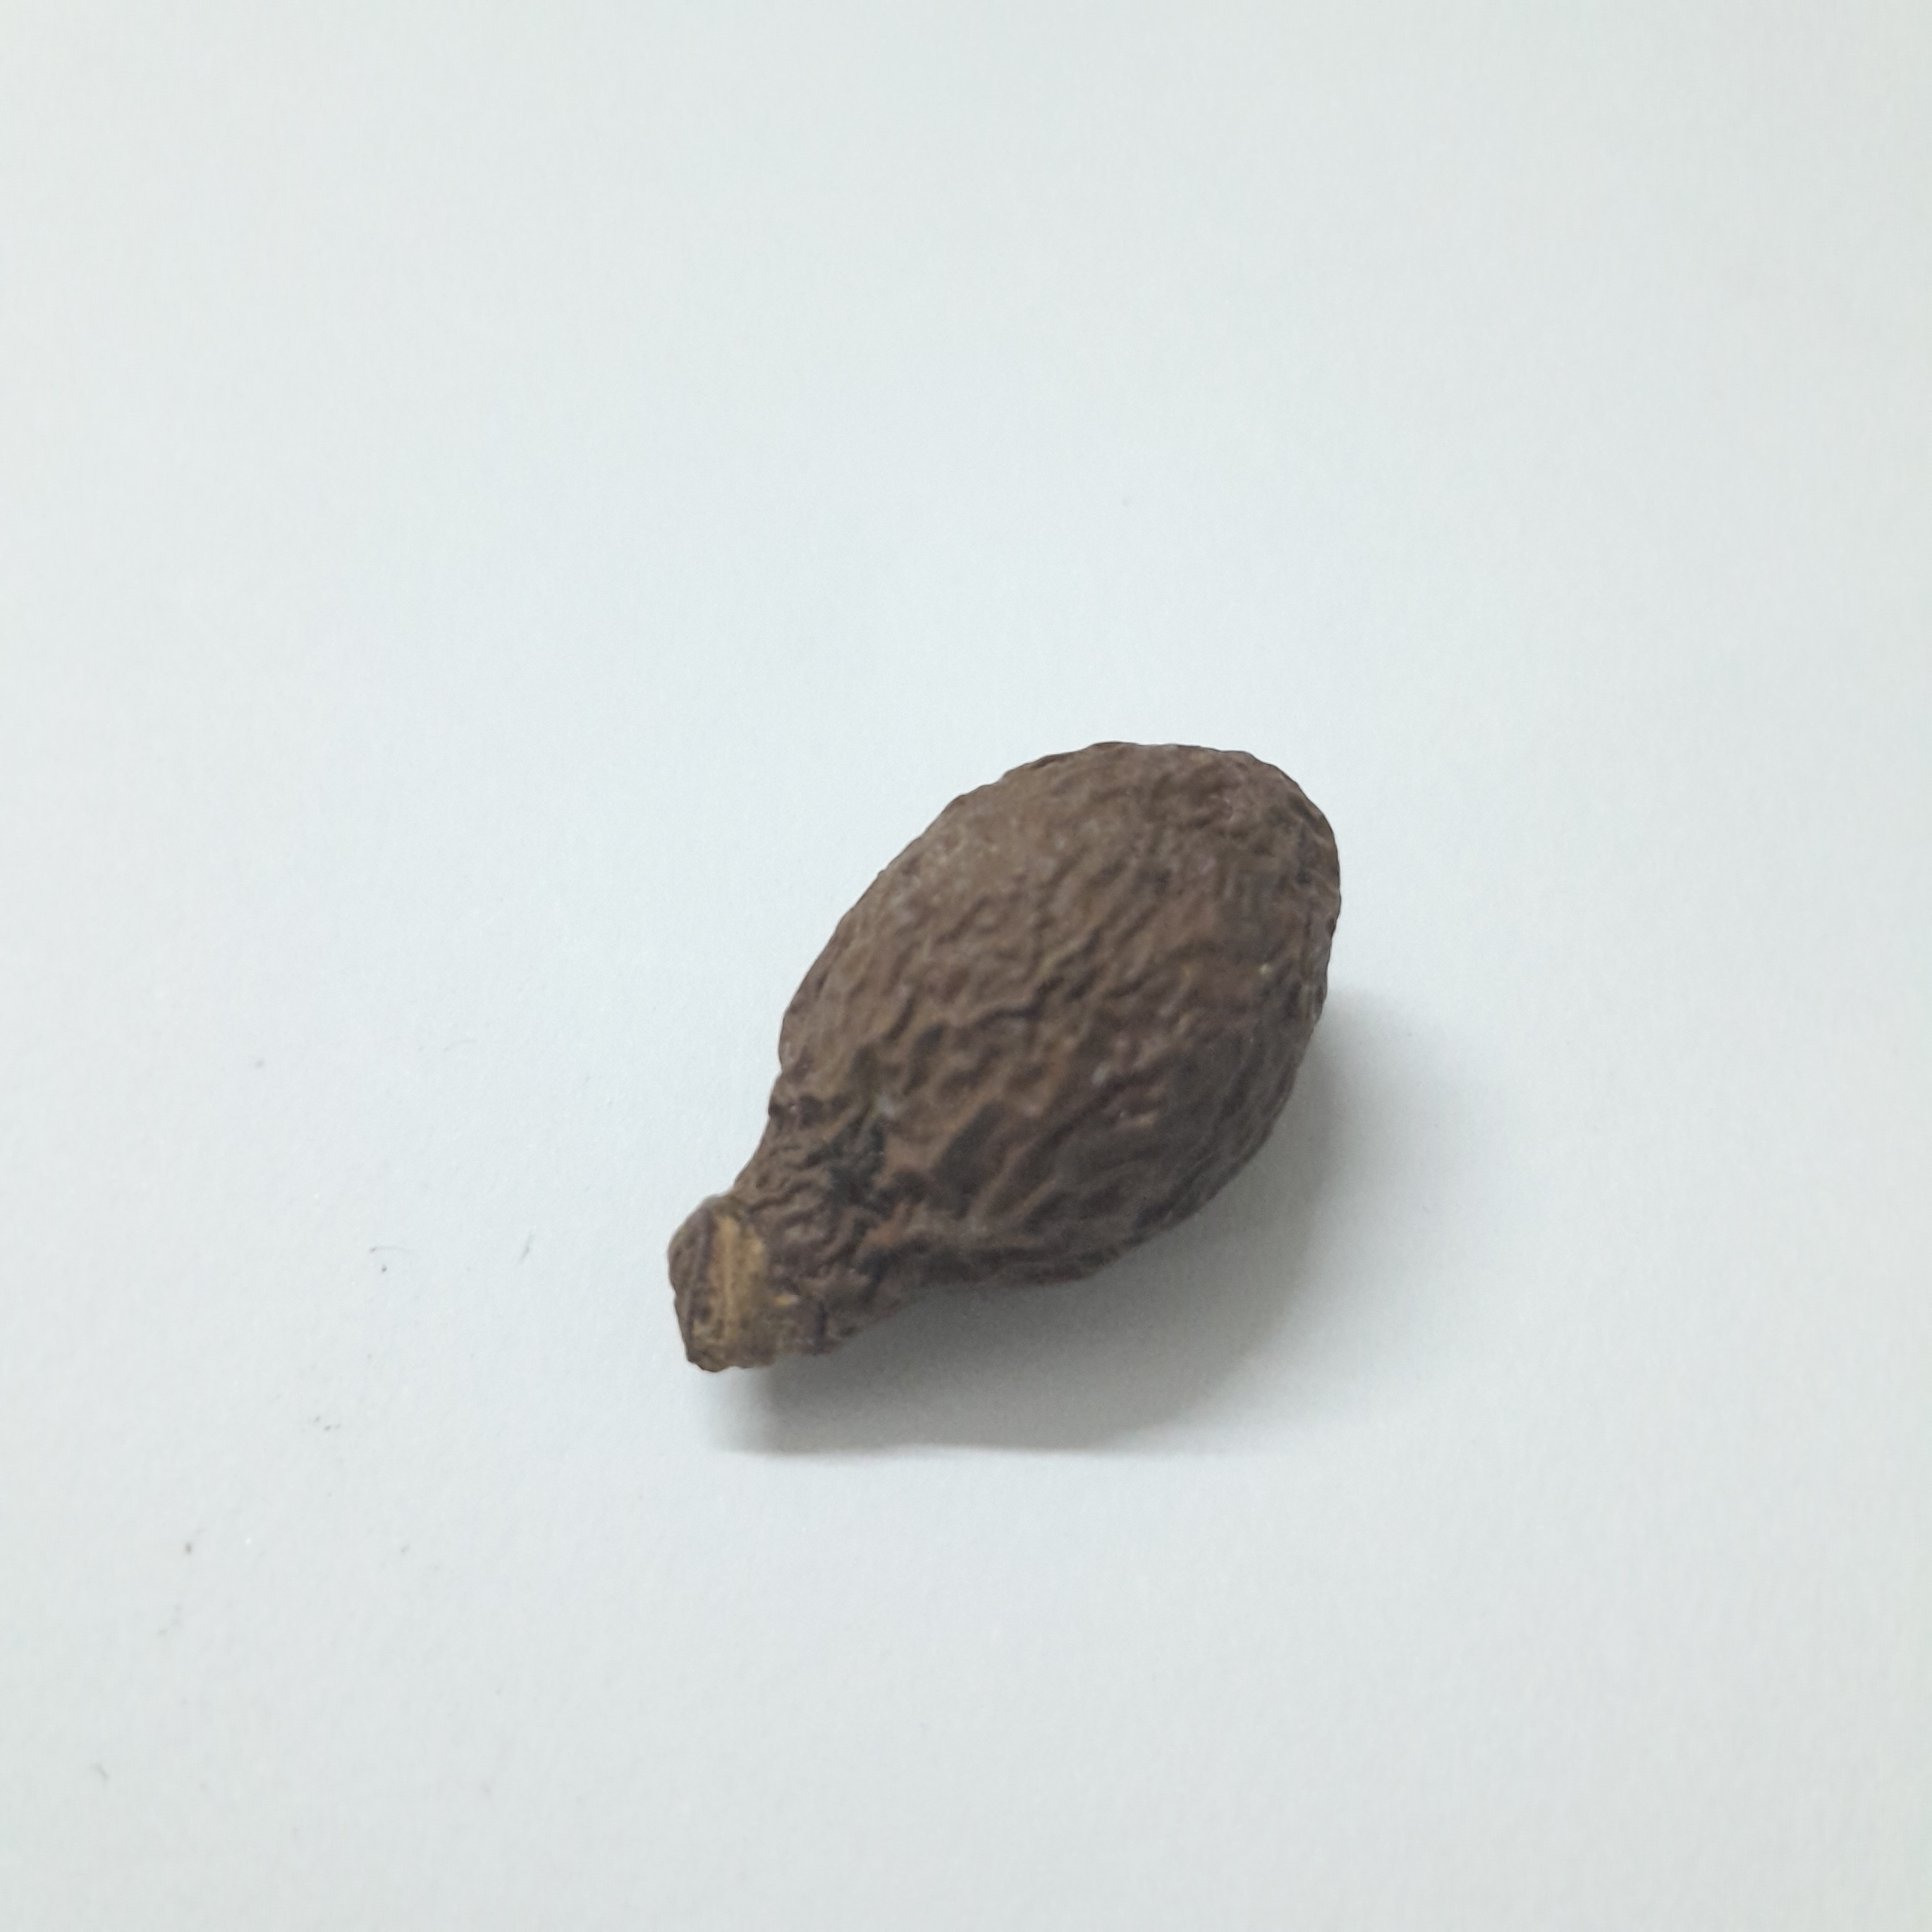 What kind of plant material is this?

niranjanphal
